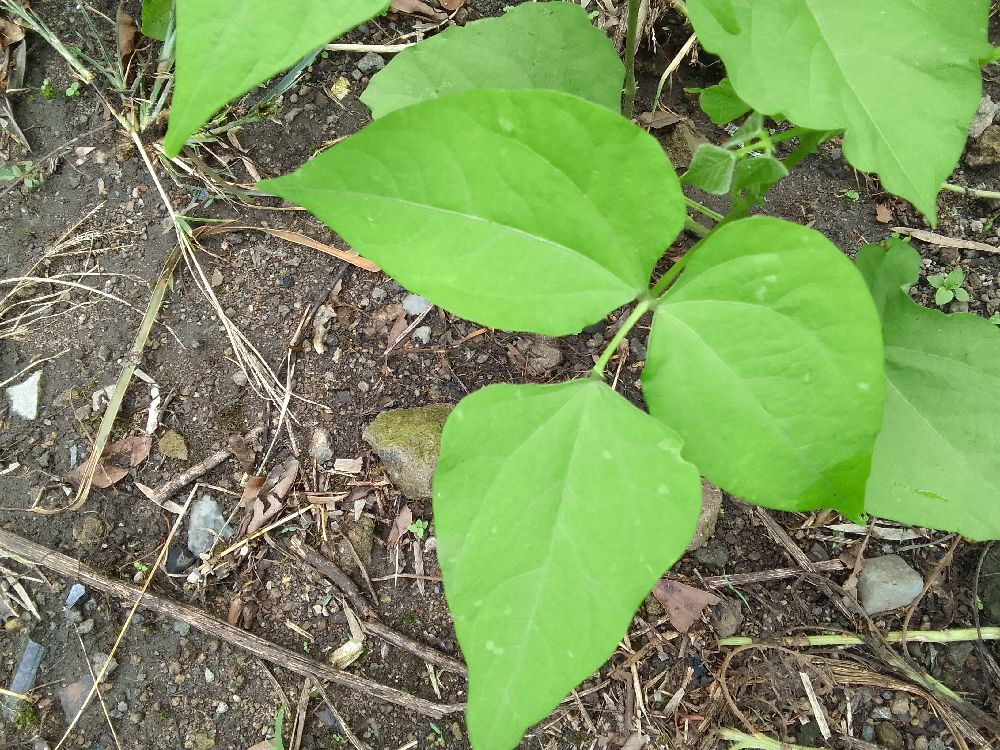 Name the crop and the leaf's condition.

common bean, healthy
